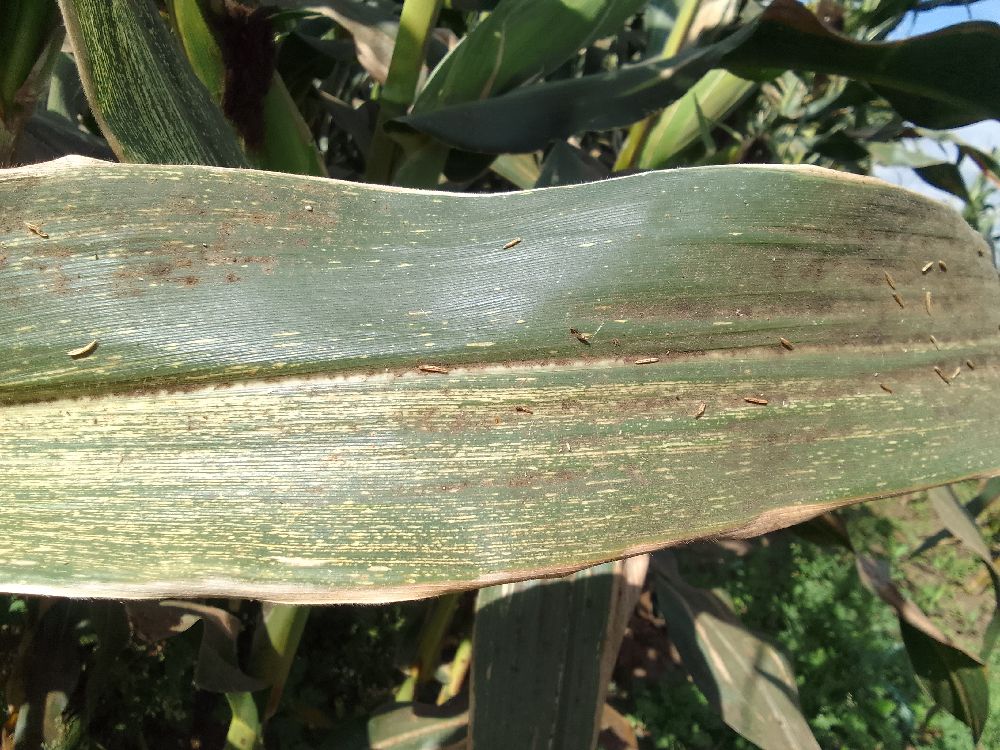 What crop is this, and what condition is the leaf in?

maize, maize streak virus
